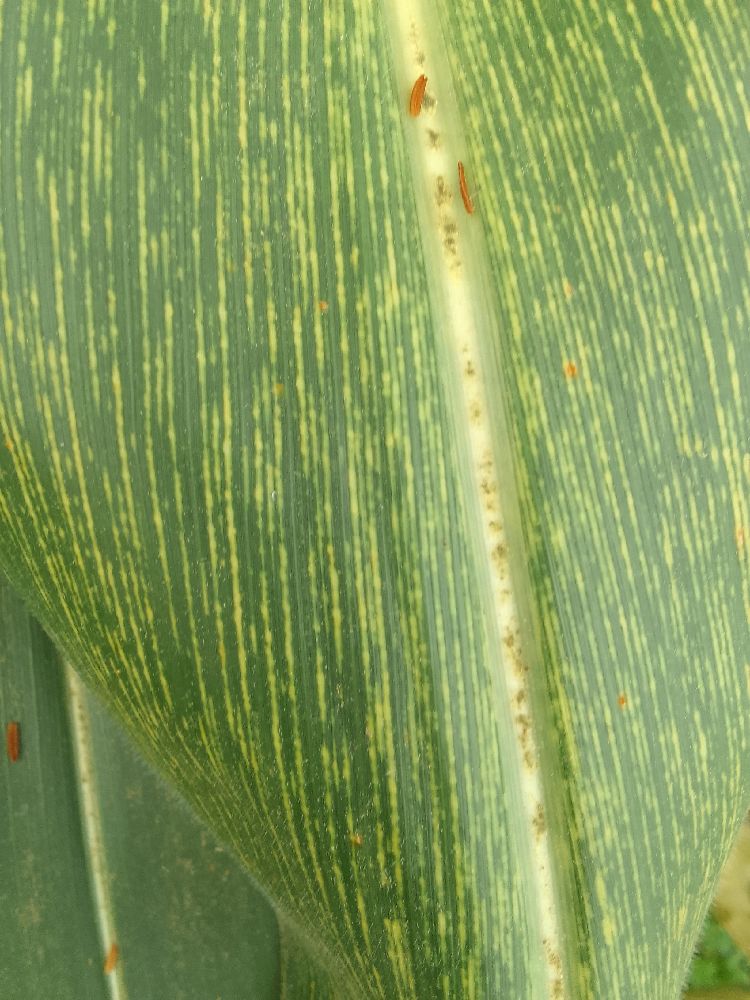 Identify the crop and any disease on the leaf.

maize, maize streak virus
